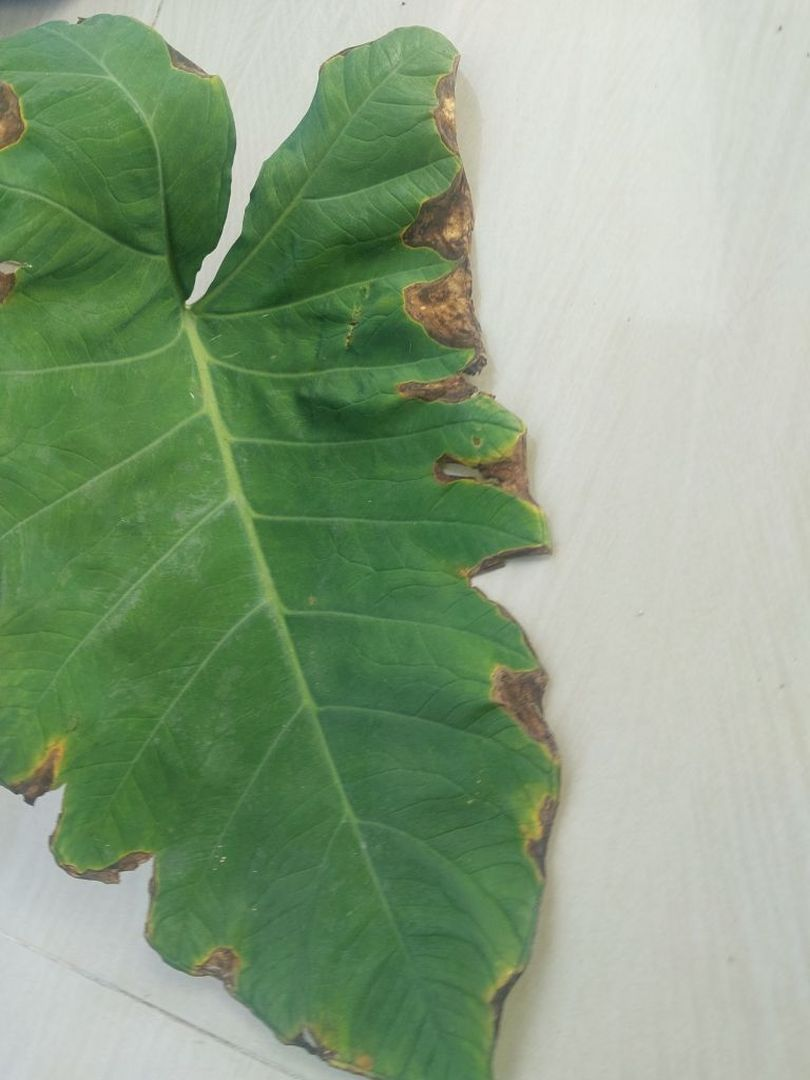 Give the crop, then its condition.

taro, leaf blight
